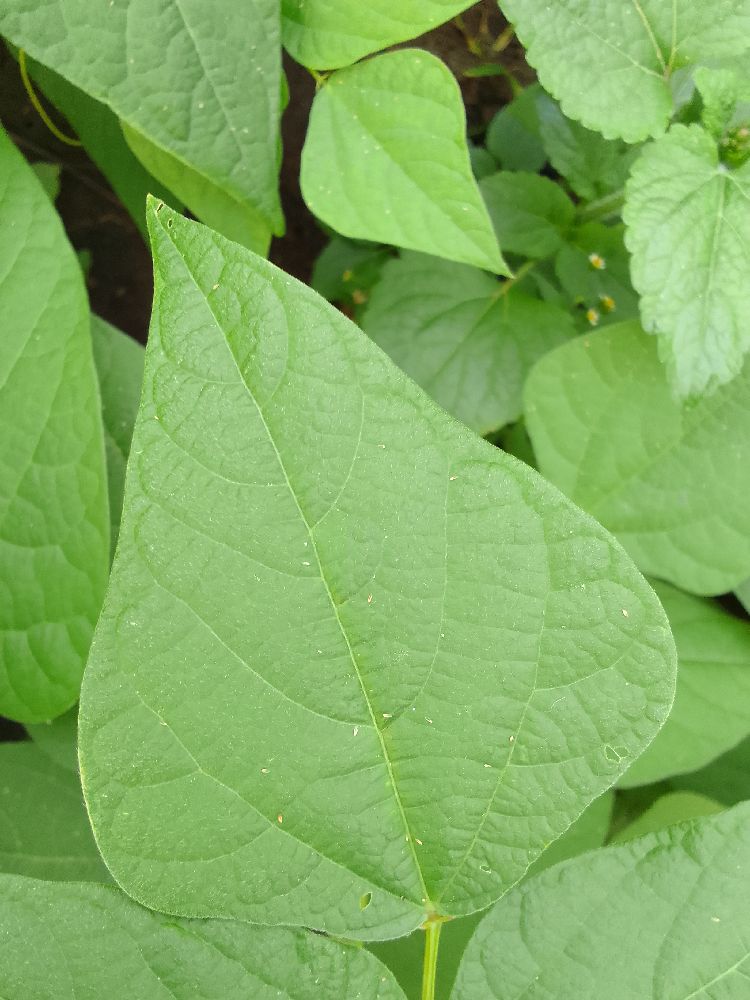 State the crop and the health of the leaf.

common bean, healthy
